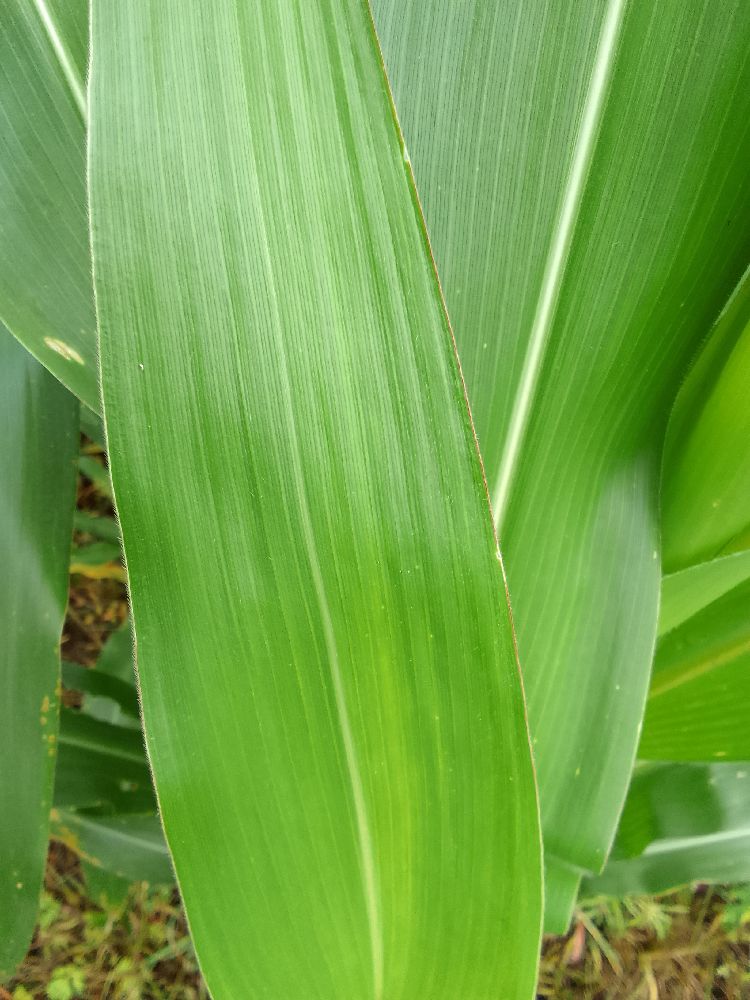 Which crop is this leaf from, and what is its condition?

maize, healthy
